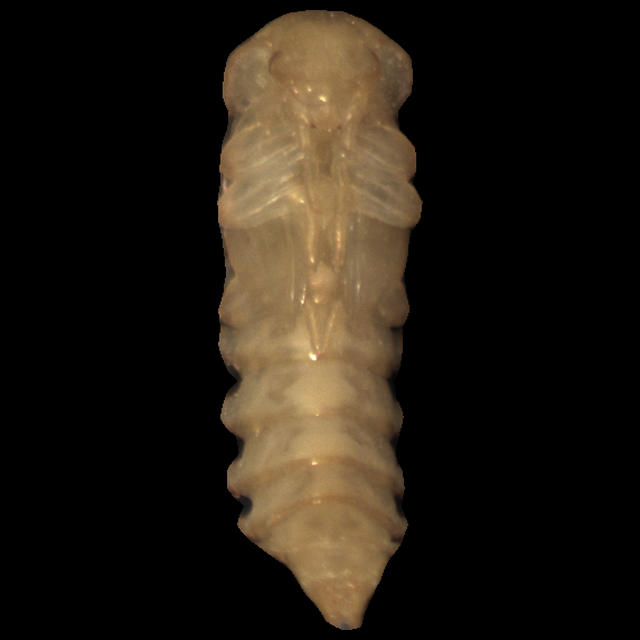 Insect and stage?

mealworm pupa
